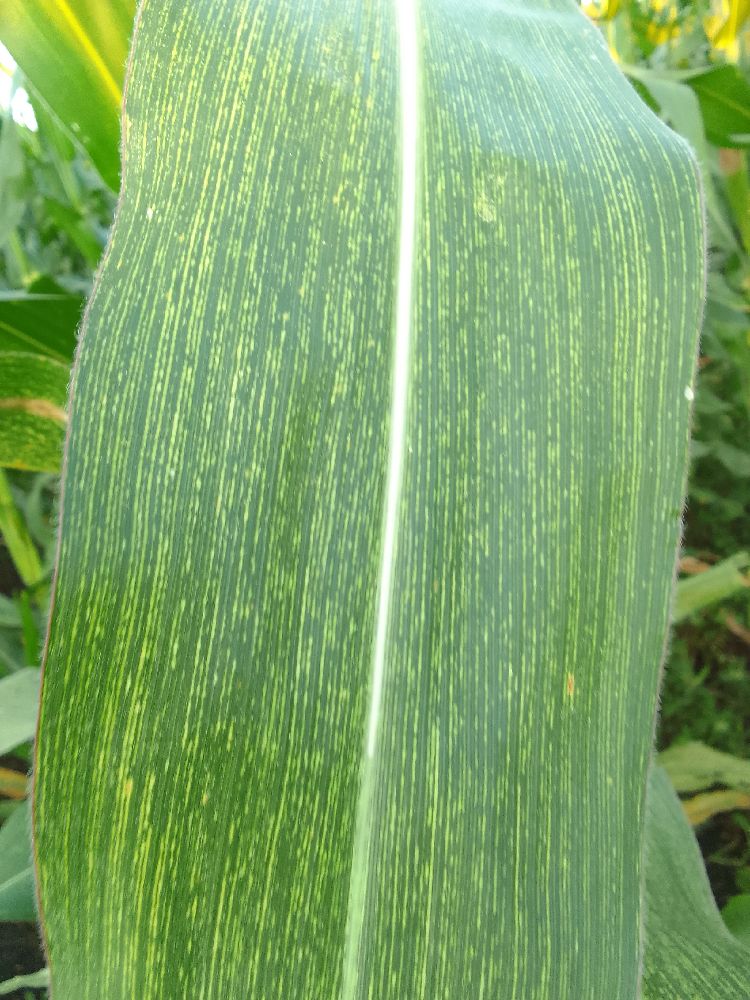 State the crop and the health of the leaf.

maize, maize streak virus
